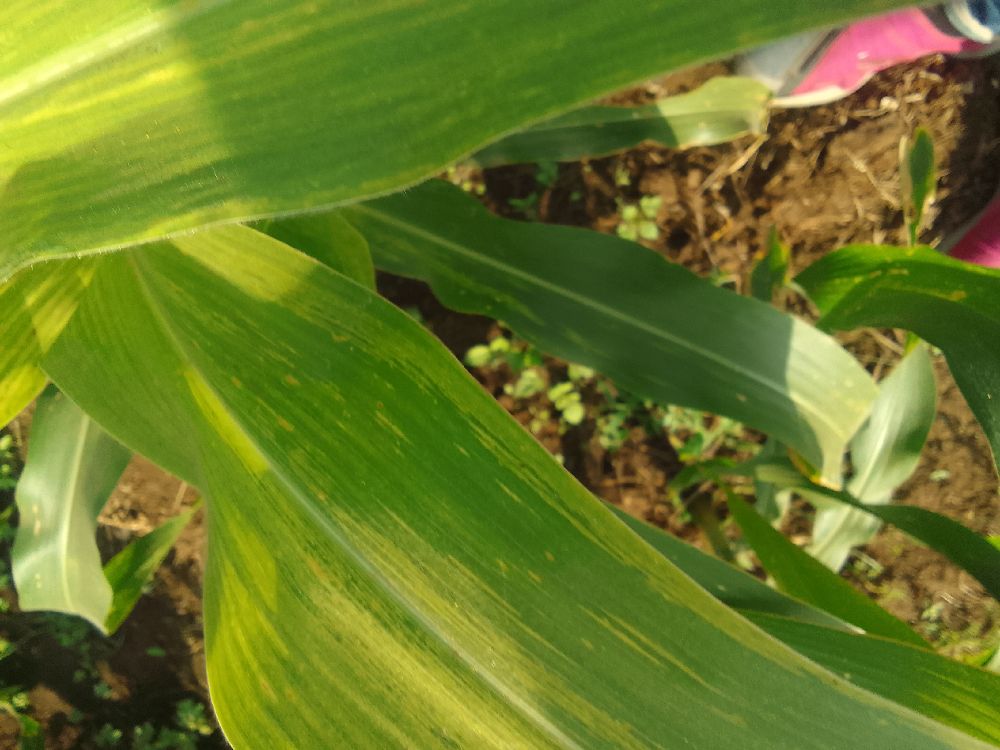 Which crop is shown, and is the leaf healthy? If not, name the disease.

maize, maize lethal necrosis
